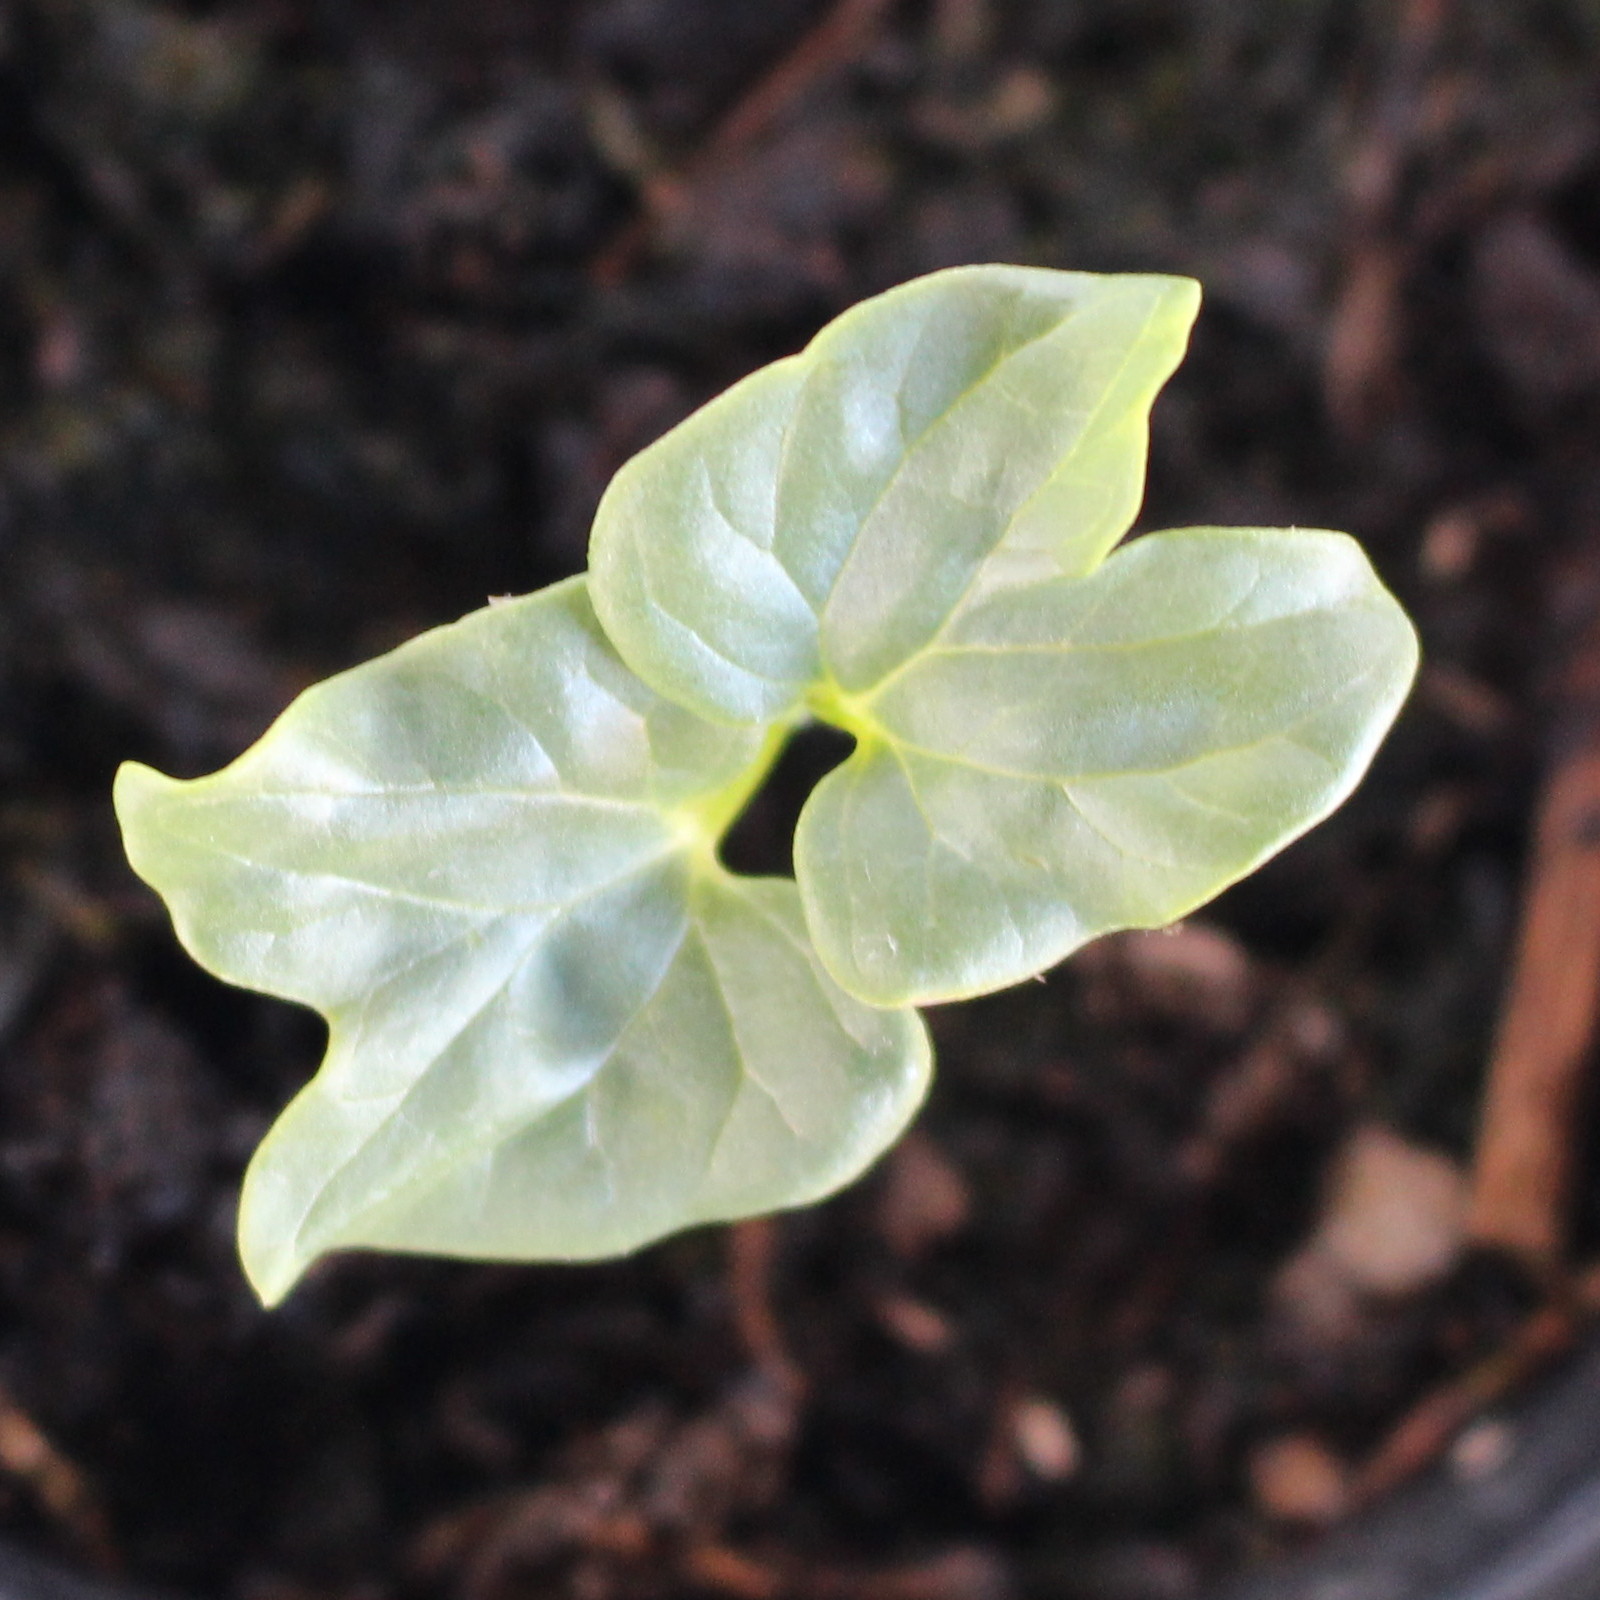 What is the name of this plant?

Convolvulus arvensis
